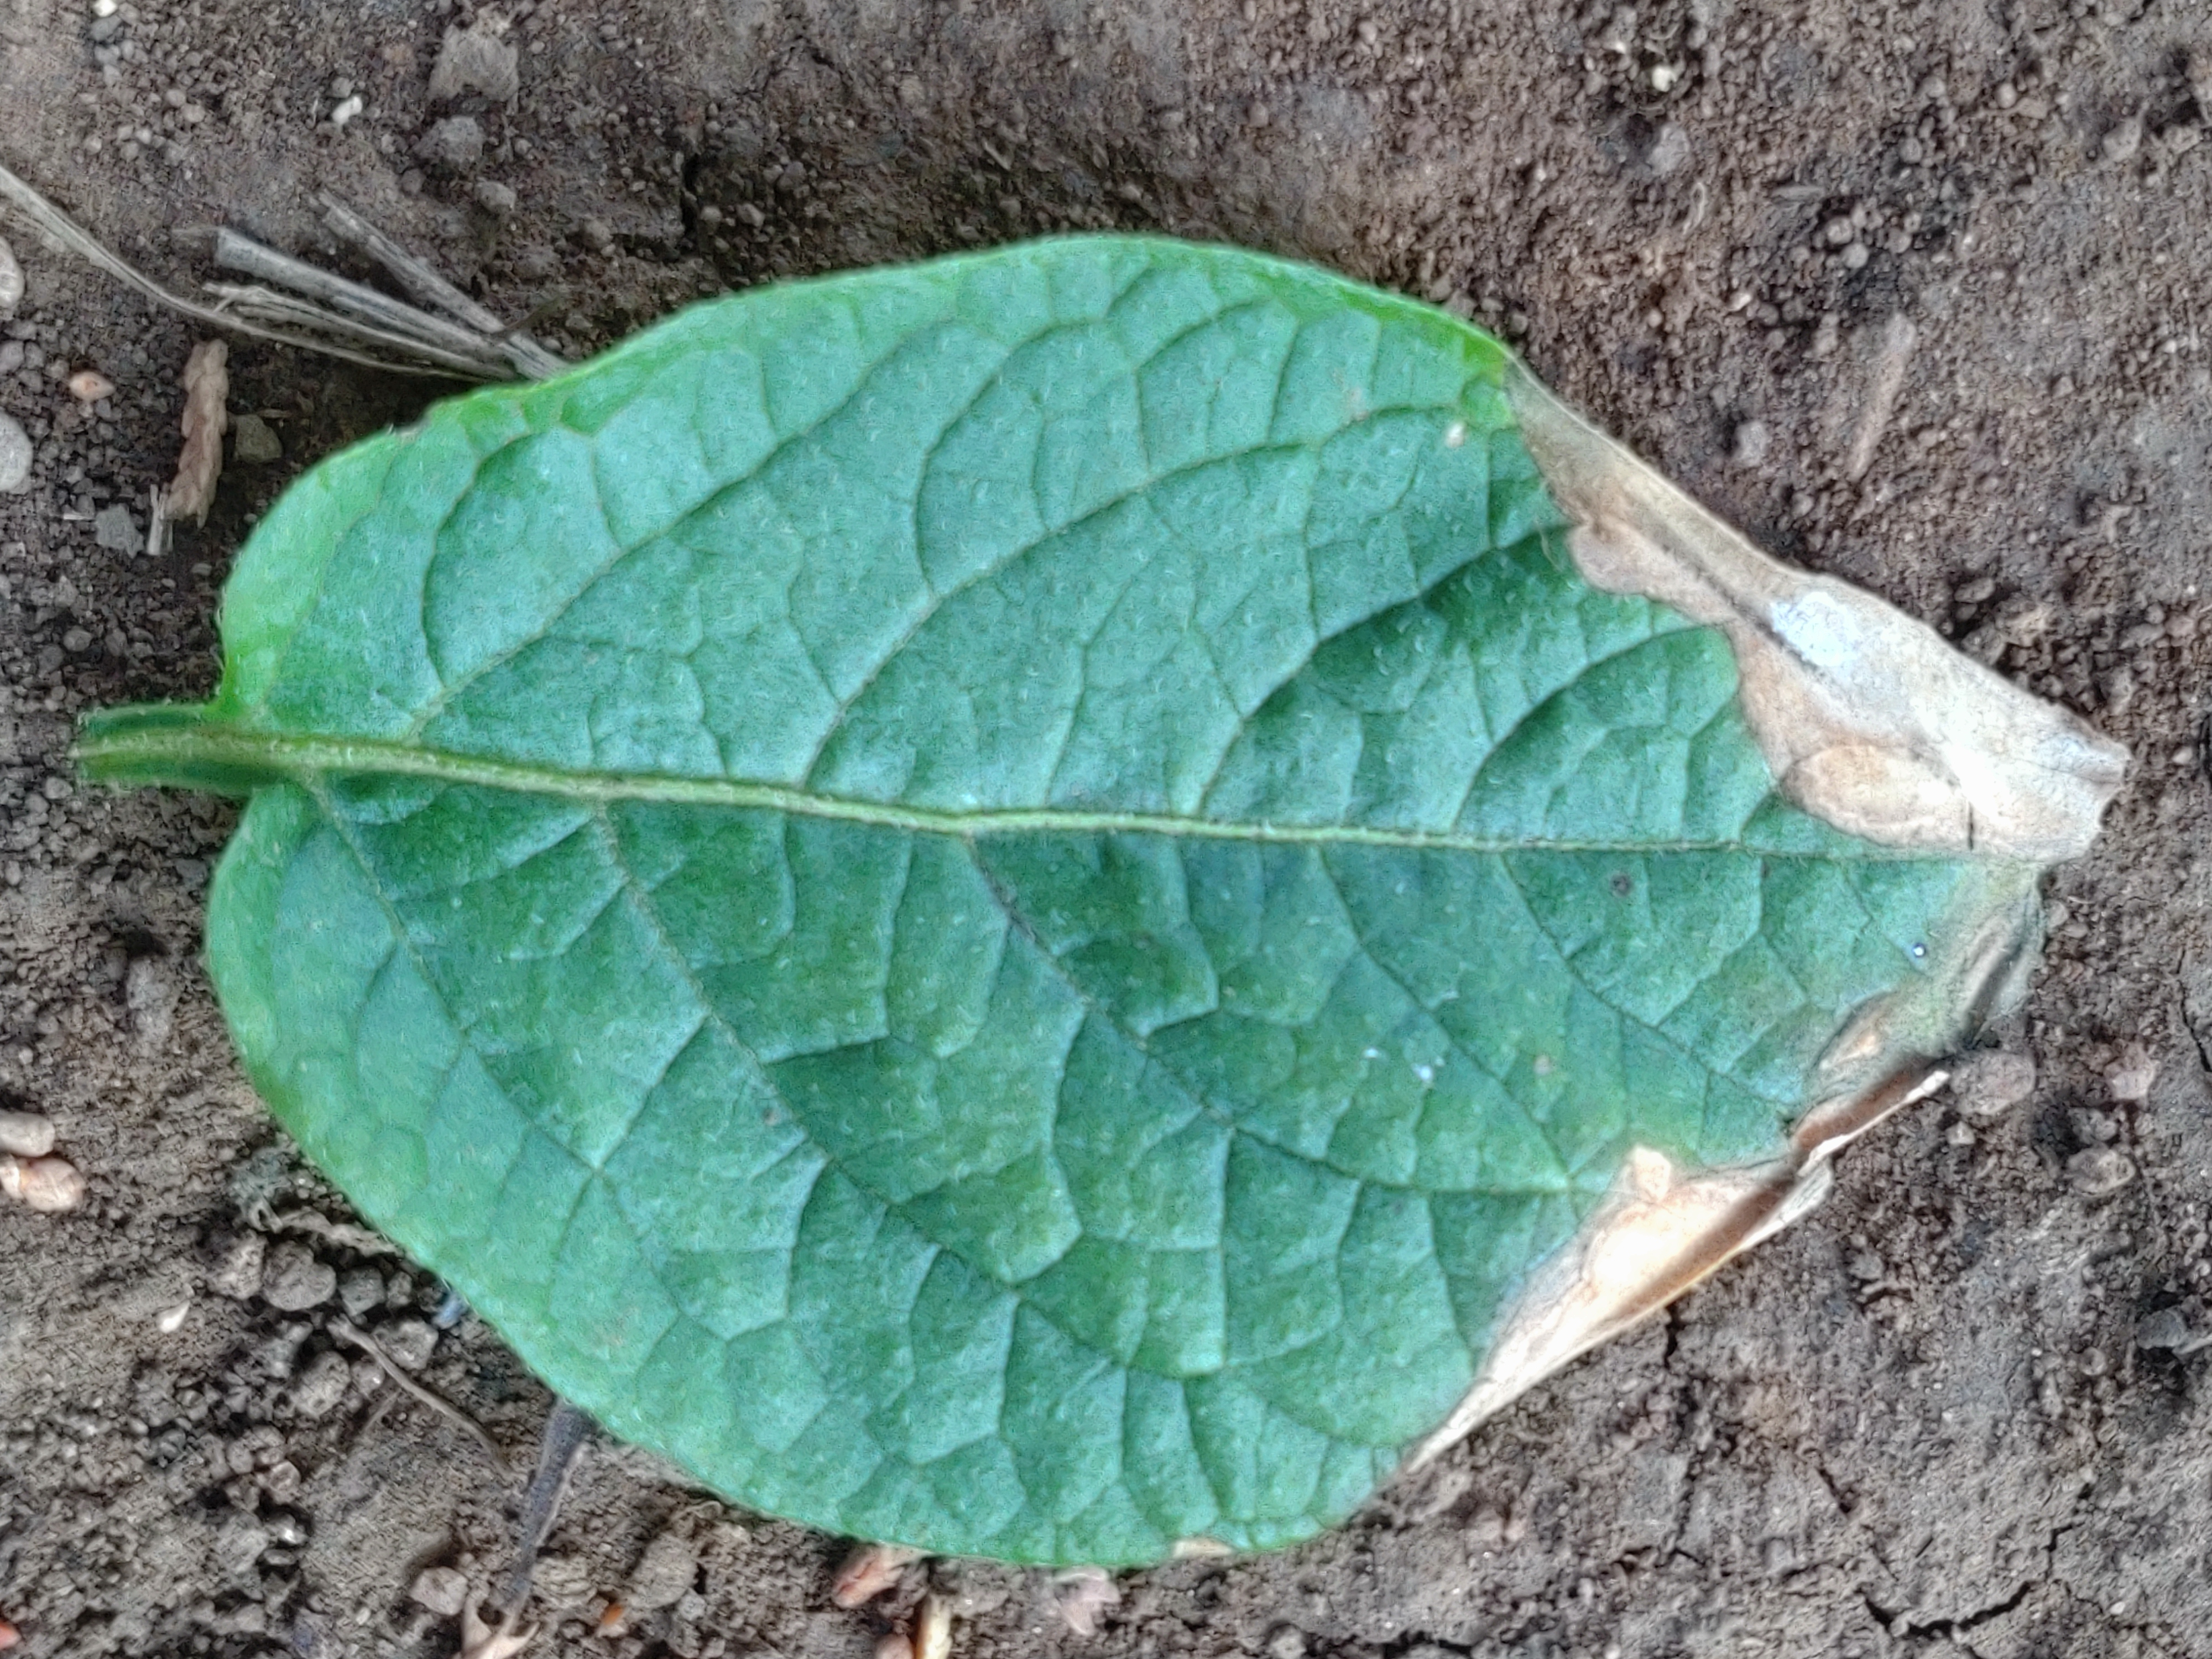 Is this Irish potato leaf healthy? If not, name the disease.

early blight
